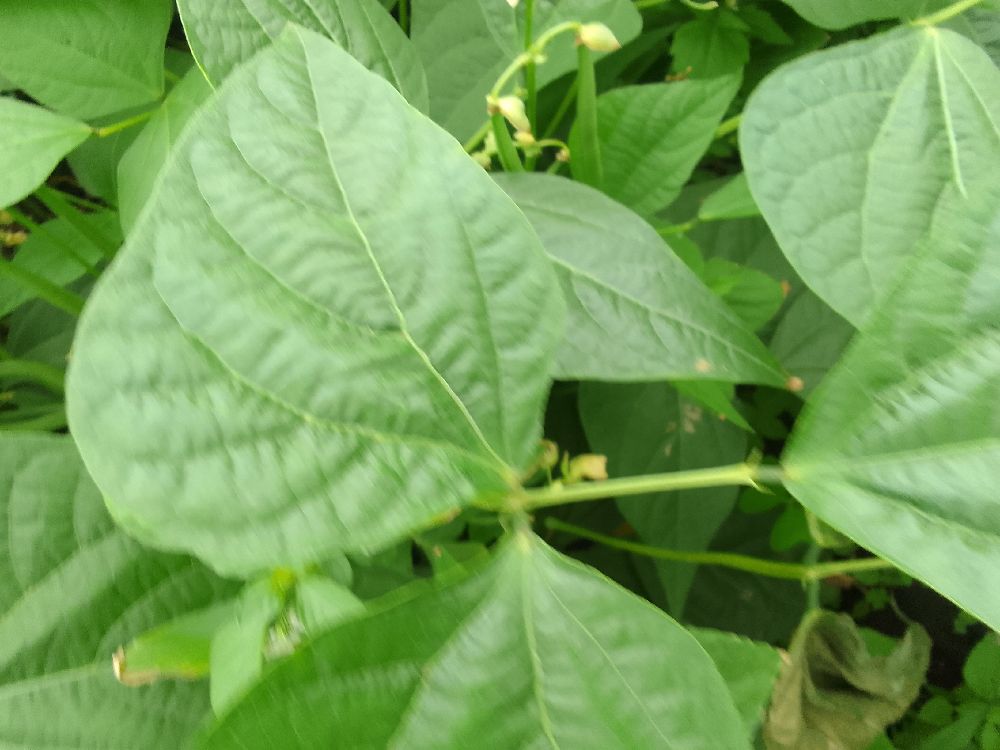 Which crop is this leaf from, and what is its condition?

common bean, healthy
